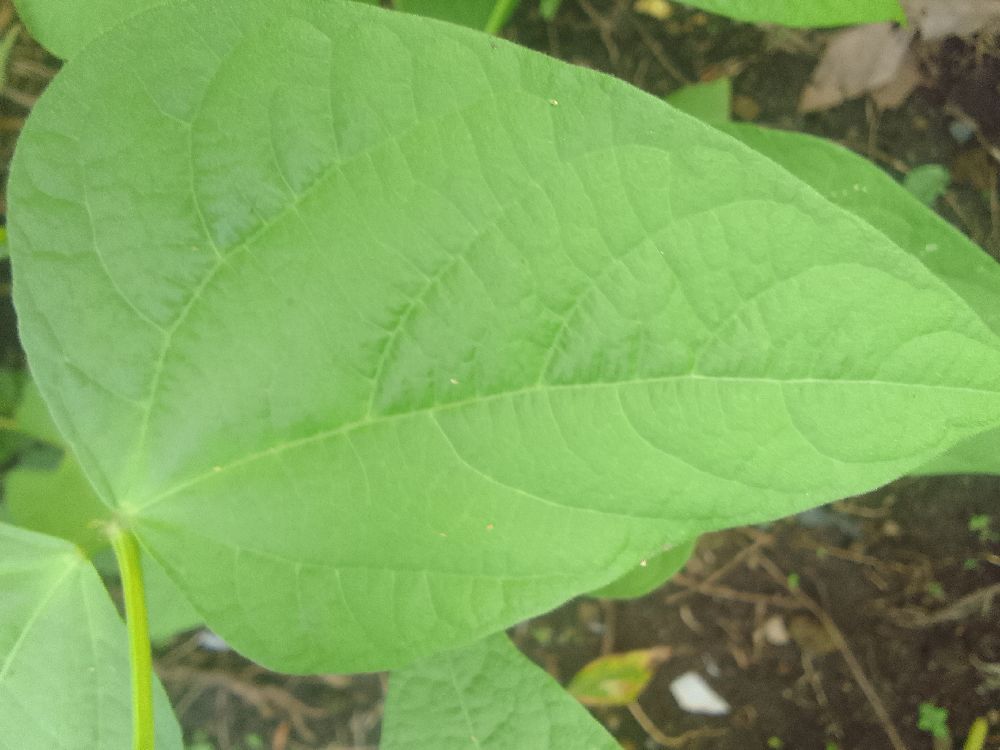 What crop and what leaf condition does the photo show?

common bean, healthy
